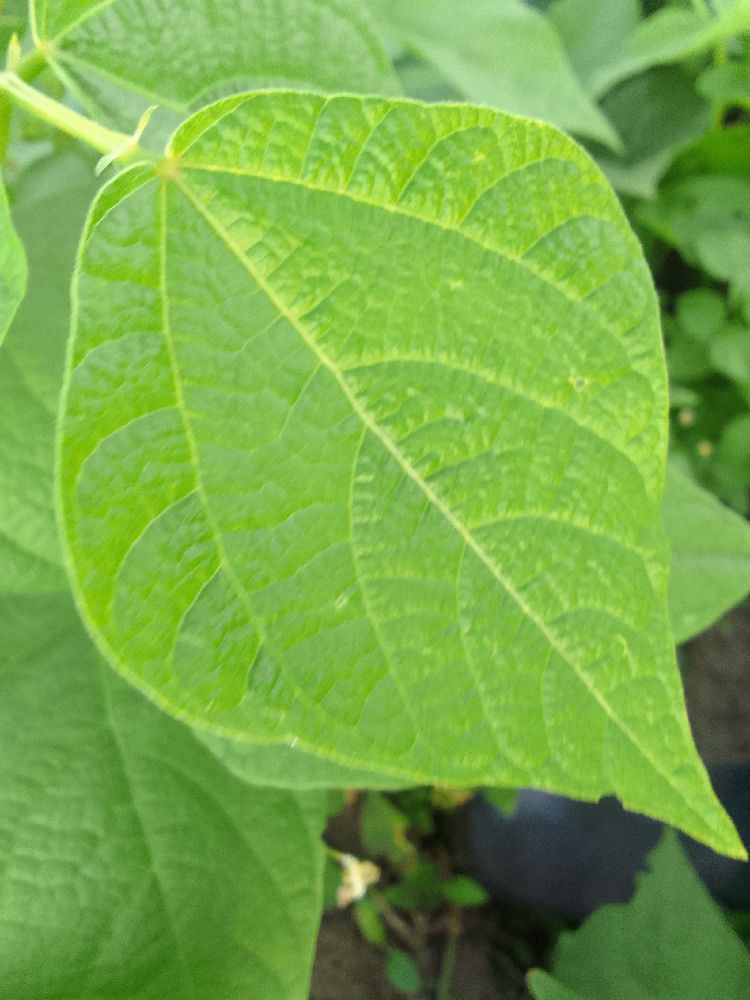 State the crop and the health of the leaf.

common bean, healthy
